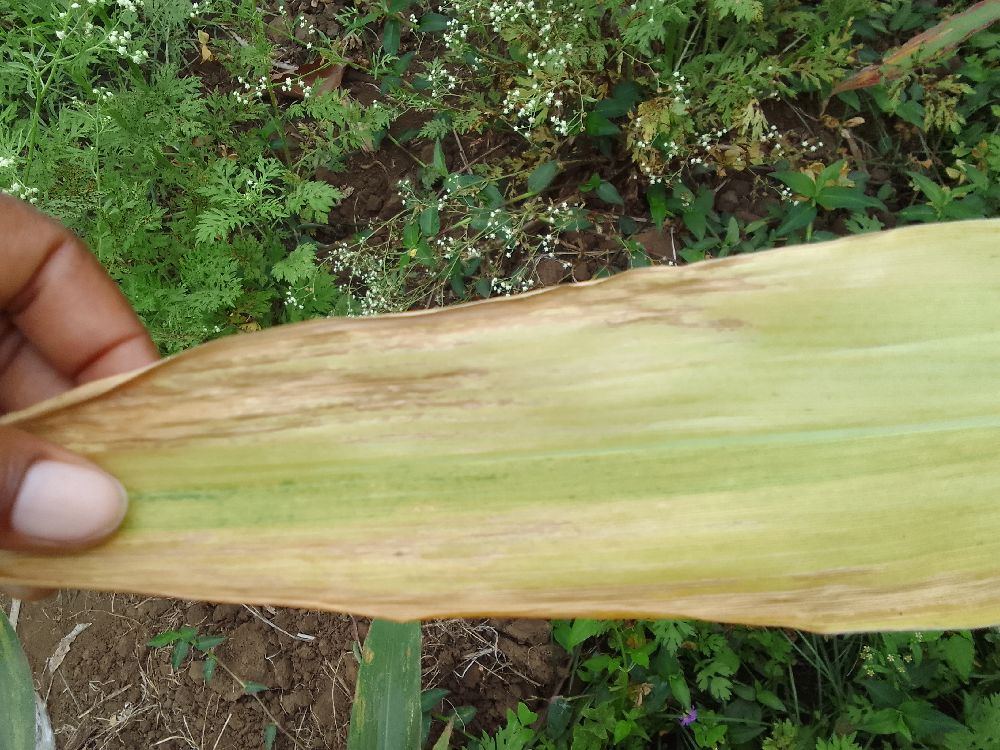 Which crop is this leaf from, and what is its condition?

maize, maize lethal necrosis
